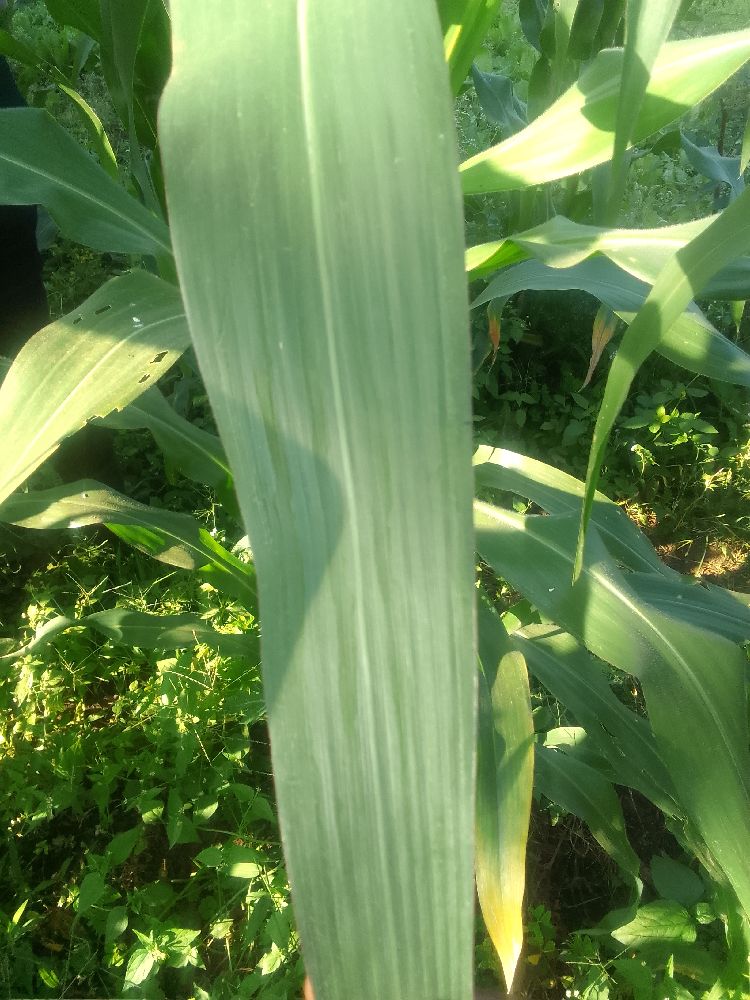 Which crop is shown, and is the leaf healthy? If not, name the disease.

maize, healthy
